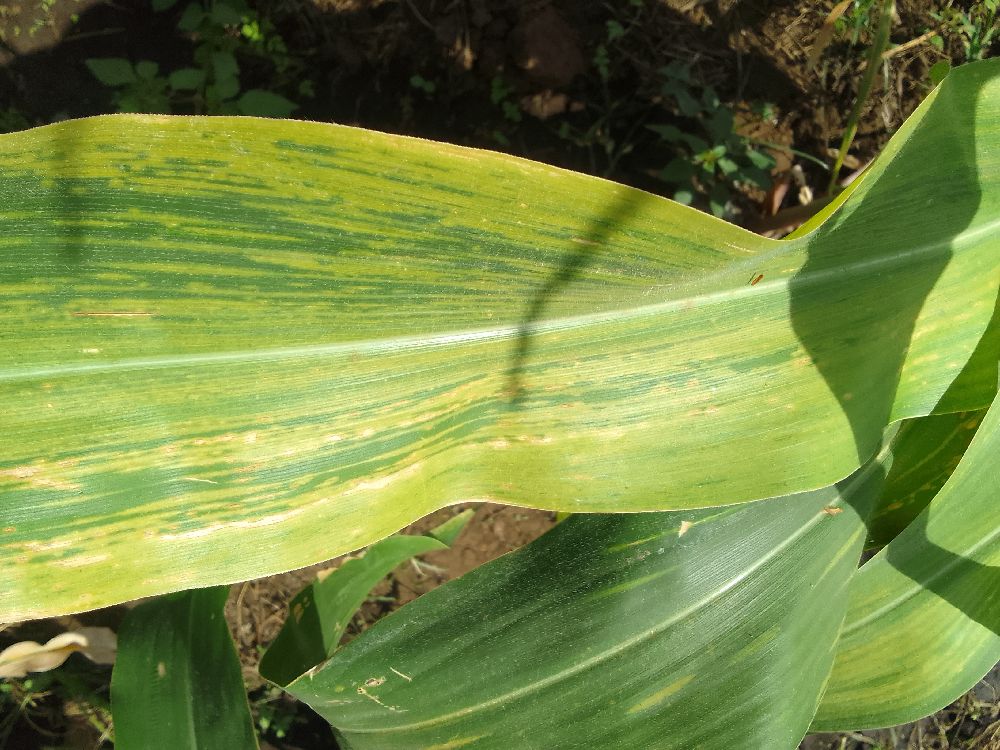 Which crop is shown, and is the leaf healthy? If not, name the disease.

maize, maize lethal necrosis
